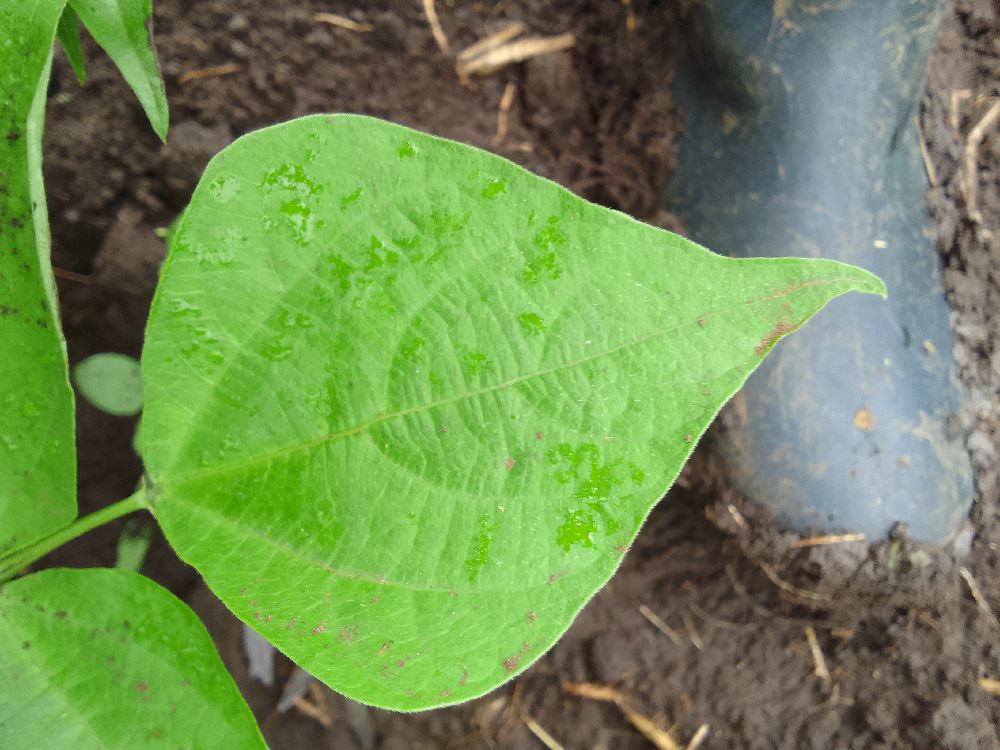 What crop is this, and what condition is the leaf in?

common bean, healthy
